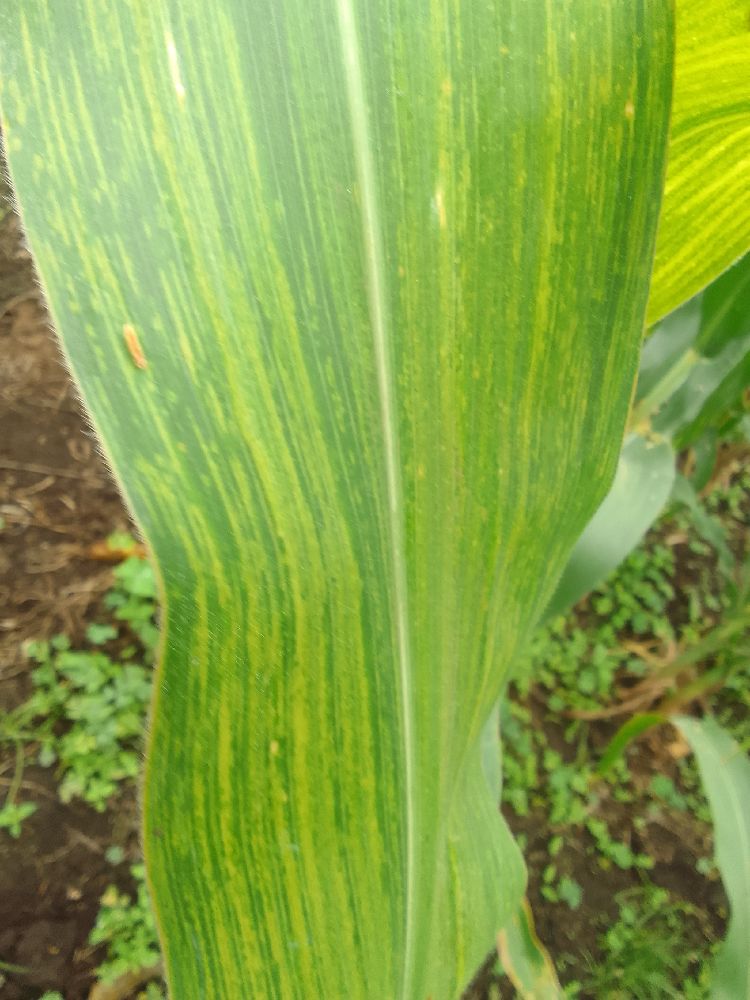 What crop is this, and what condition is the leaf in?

maize, maize lethal necrosis
